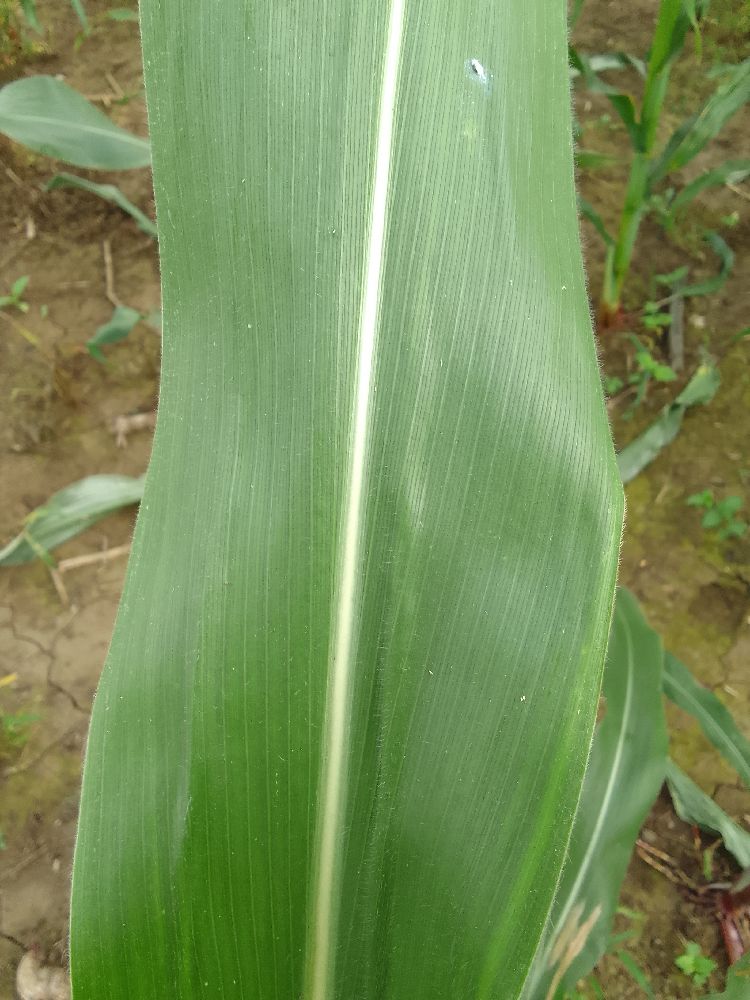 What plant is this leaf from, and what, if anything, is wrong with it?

maize, healthy
